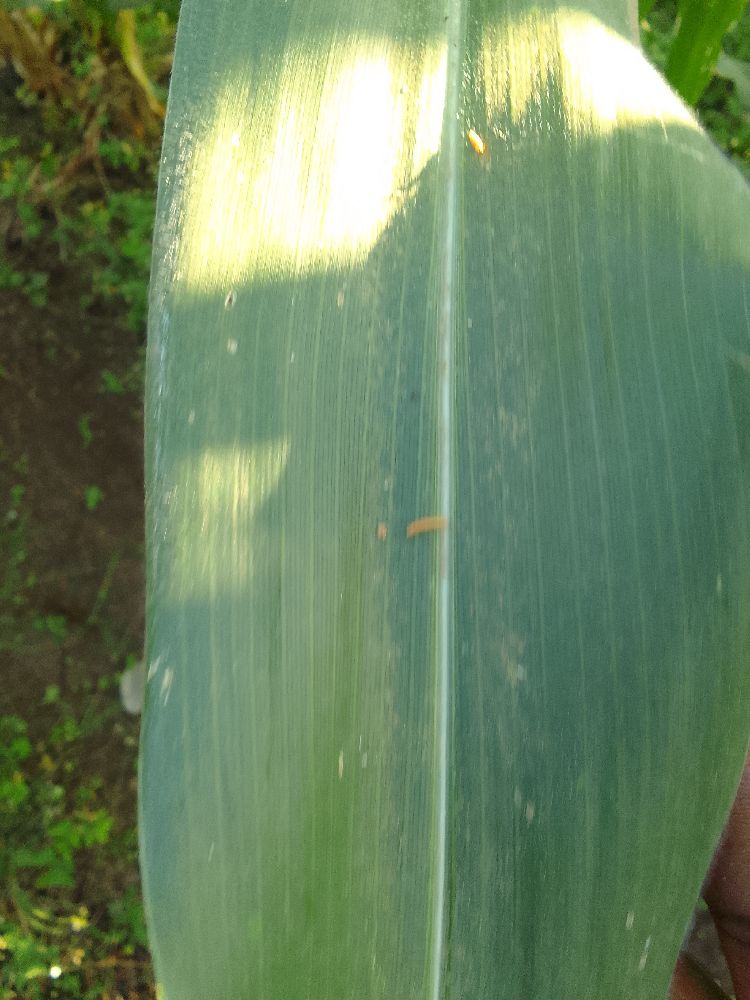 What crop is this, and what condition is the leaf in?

maize, healthy
